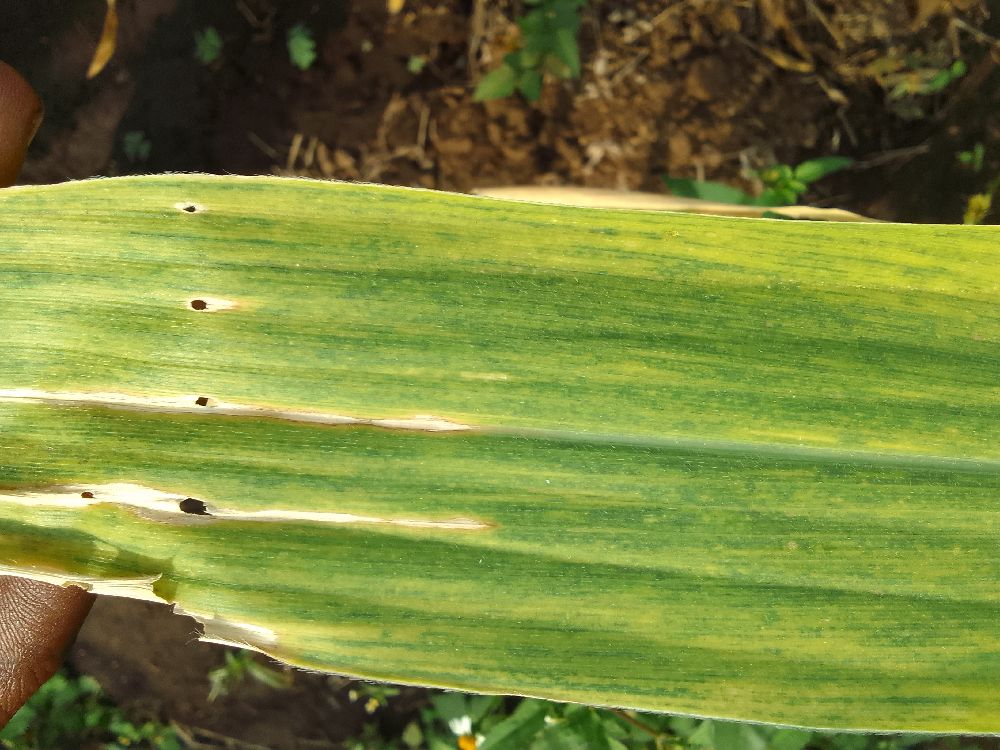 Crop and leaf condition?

maize, maize lethal necrosis
